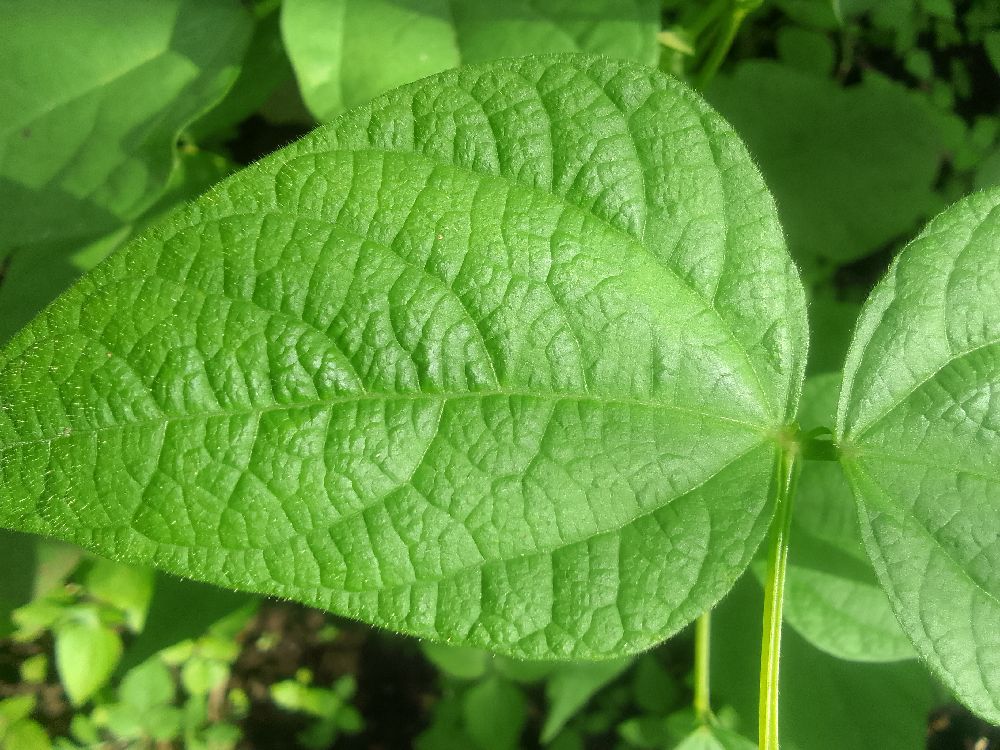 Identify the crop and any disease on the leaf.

common bean, healthy
